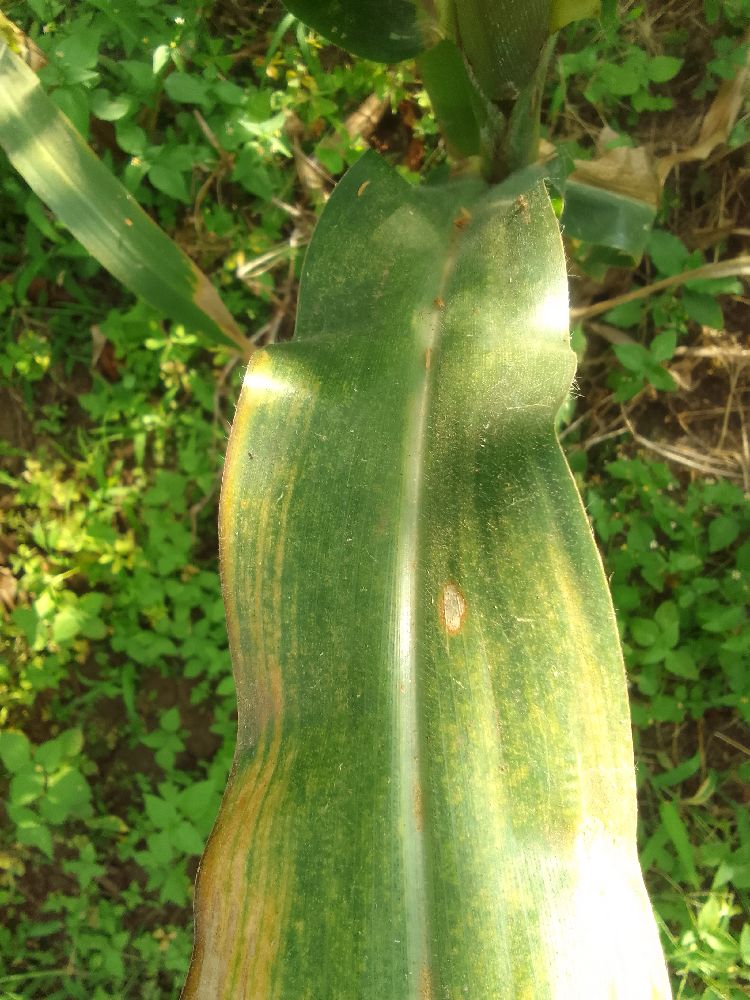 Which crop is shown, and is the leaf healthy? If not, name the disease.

maize, maize lethal necrosis
